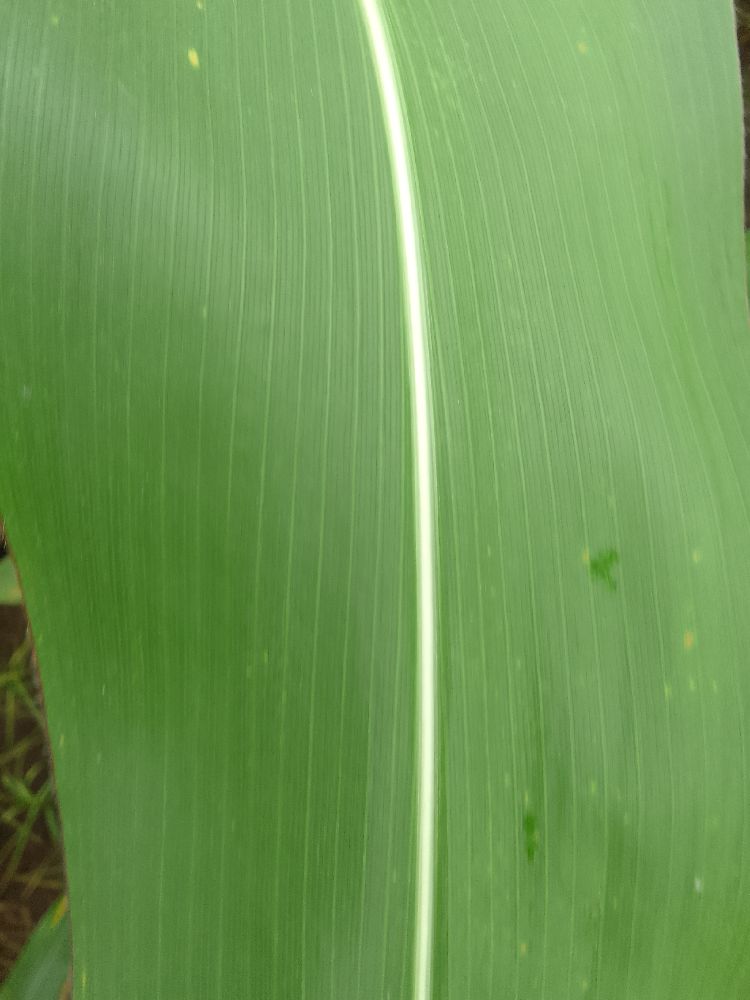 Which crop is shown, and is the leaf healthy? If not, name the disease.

maize, healthy
